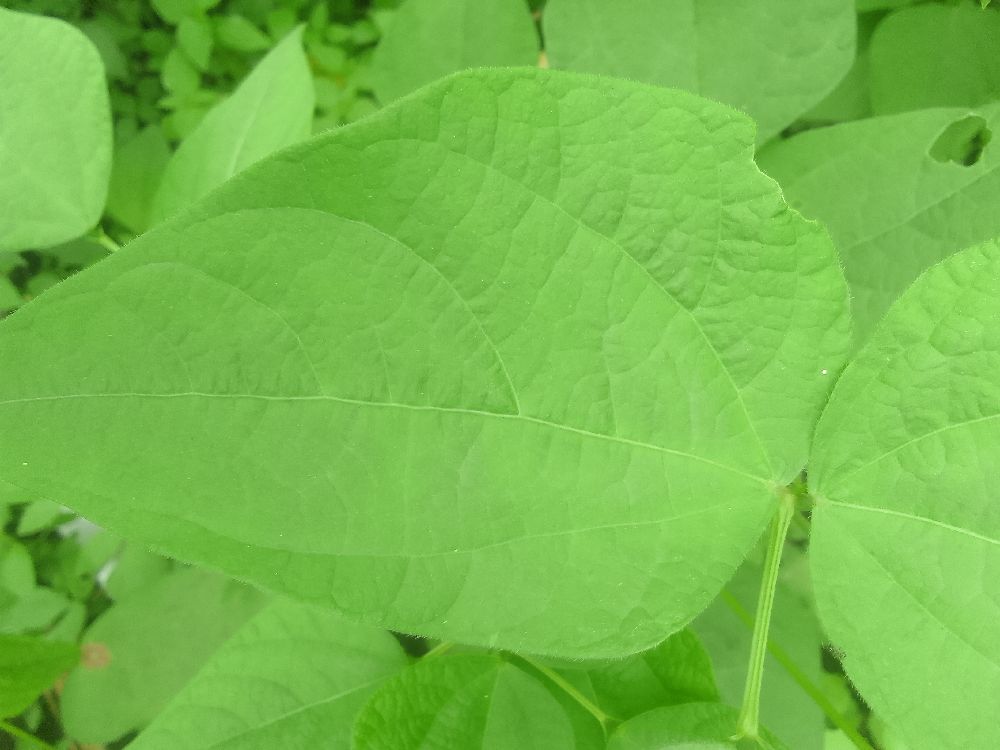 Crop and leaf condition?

common bean, healthy
